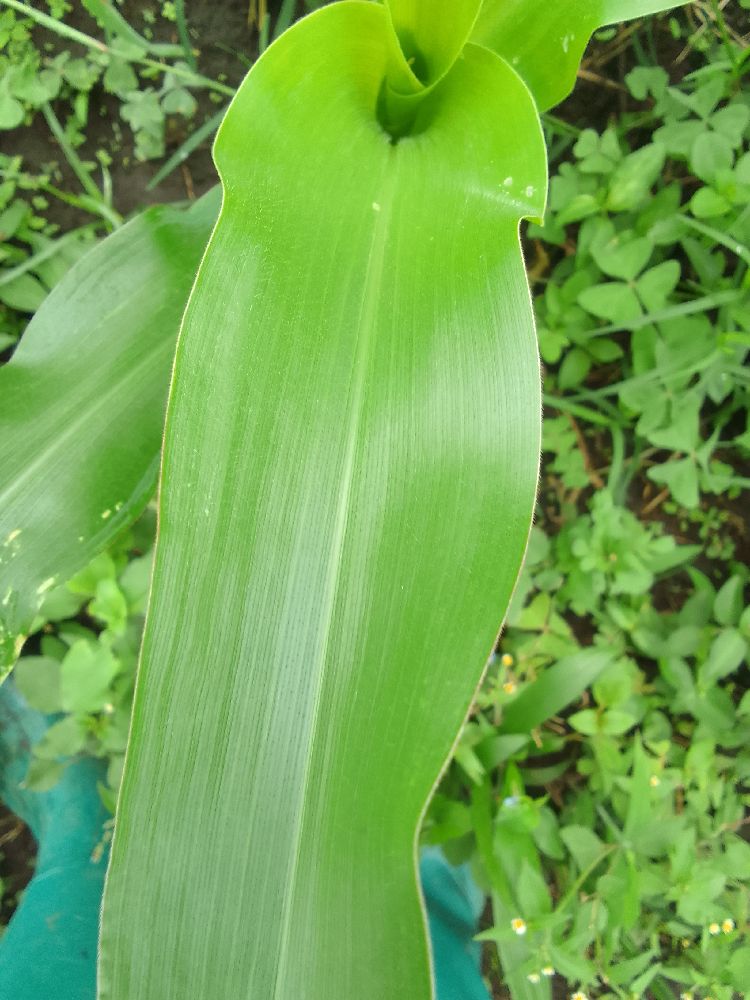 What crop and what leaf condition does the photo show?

maize, healthy
